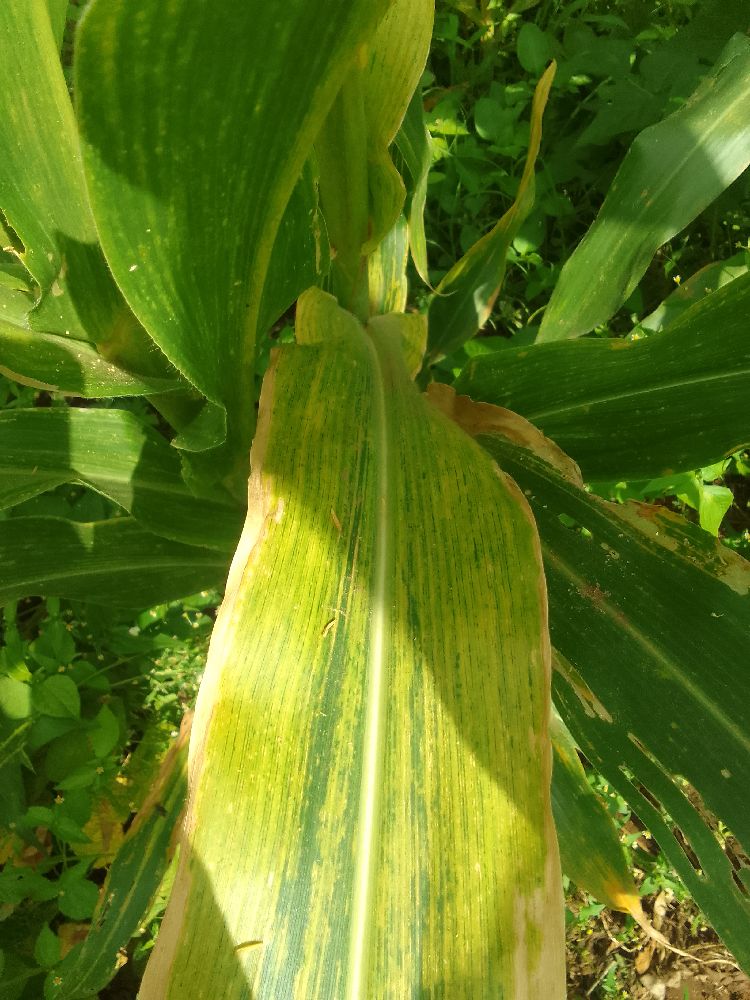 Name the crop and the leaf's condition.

maize, maize lethal necrosis
